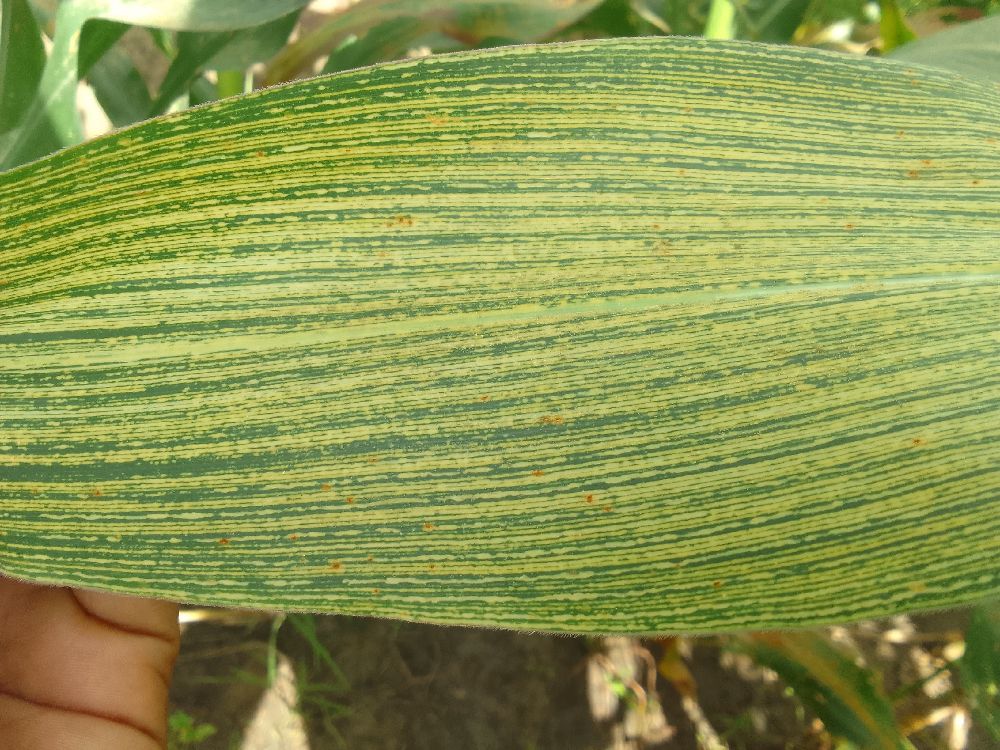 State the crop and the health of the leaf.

maize, maize streak virus
